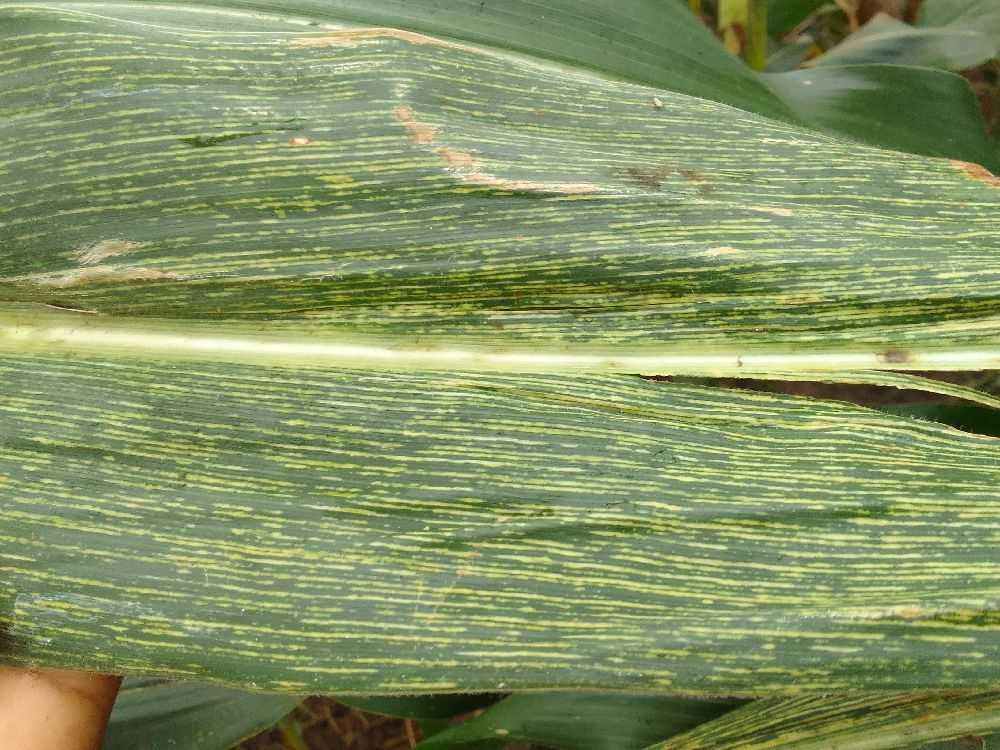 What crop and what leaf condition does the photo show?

maize, maize streak virus
